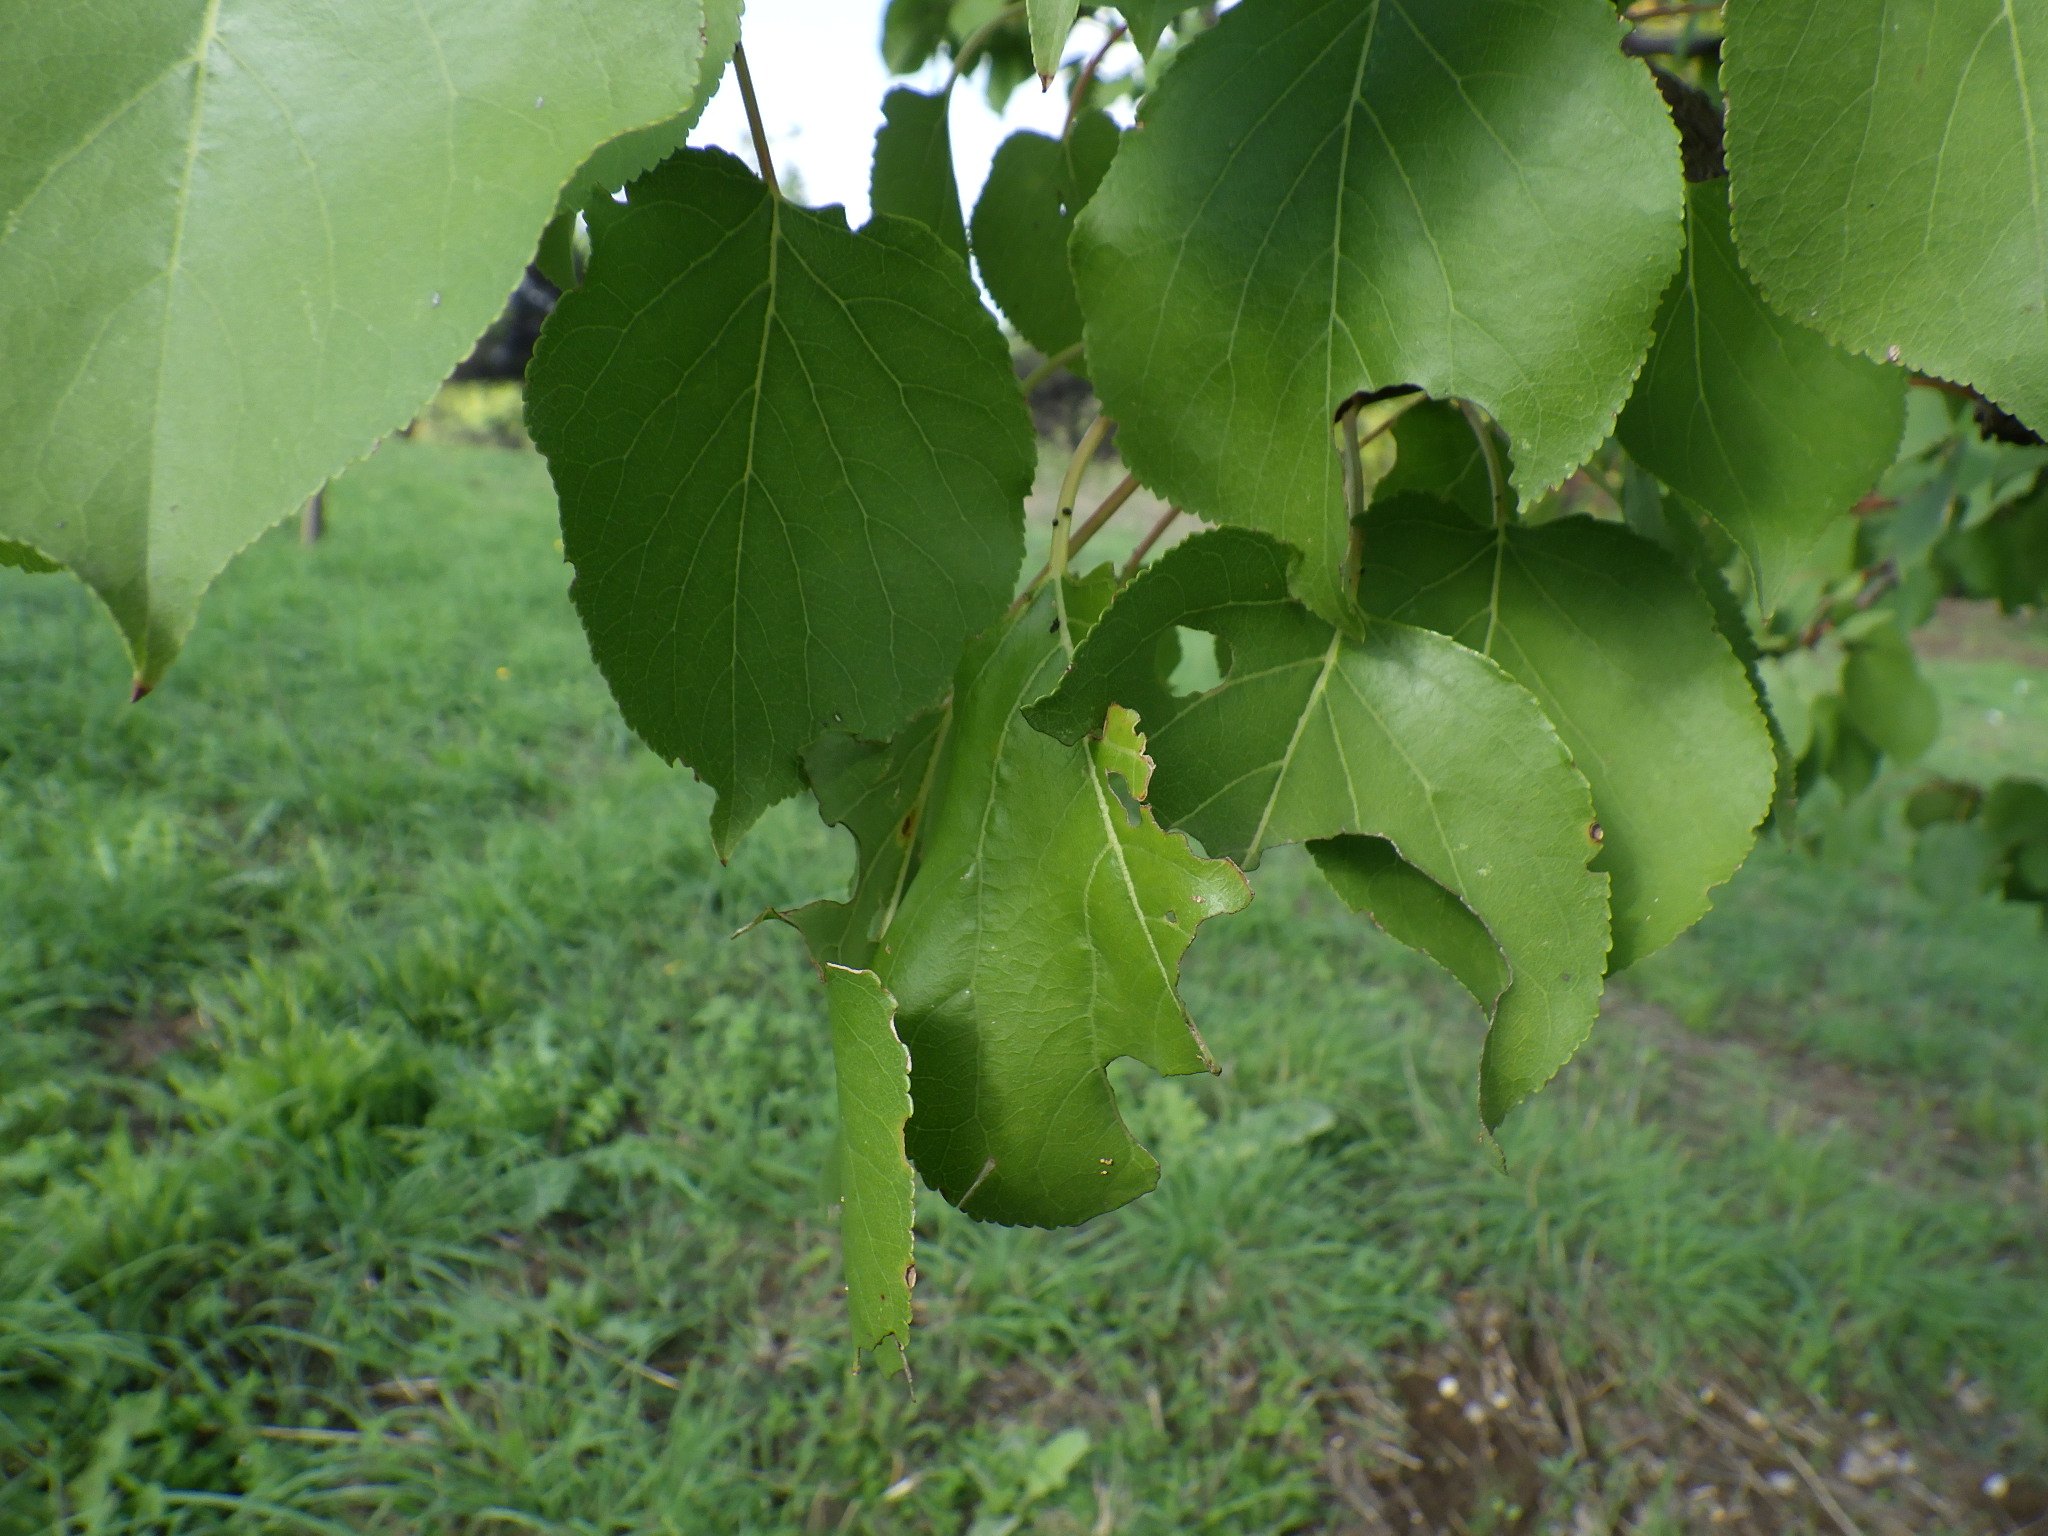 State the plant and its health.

apricot, shot hole disease
